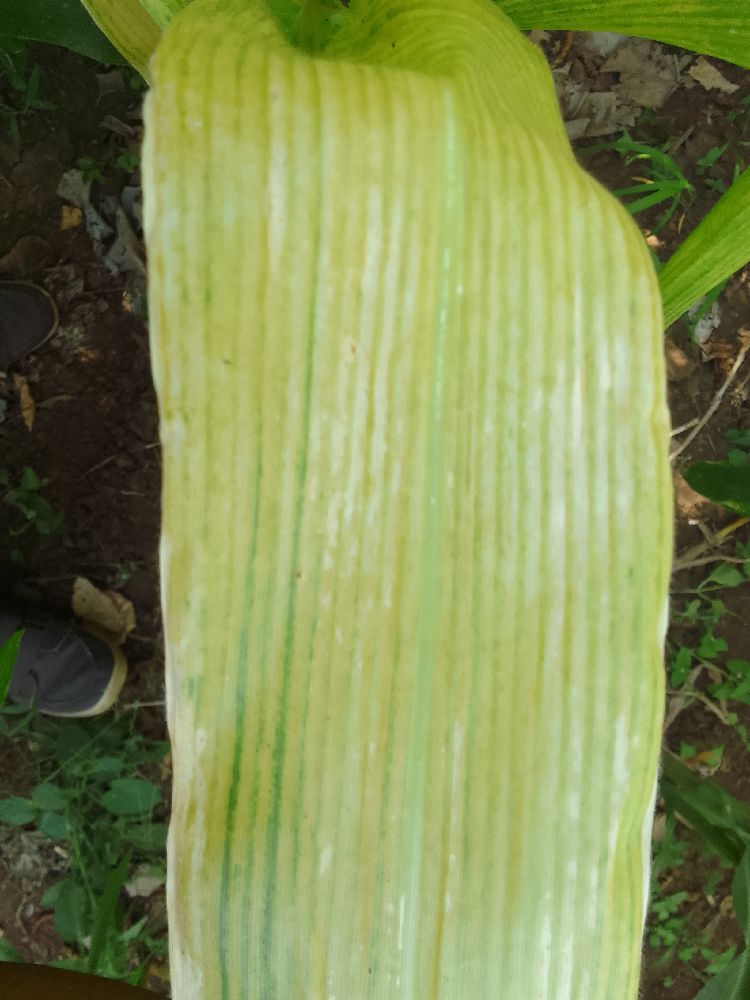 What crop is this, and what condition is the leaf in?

maize, maize lethal necrosis
